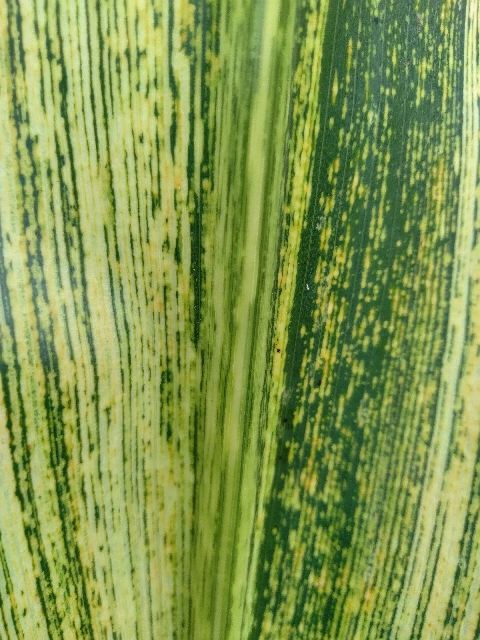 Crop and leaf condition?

maize, maize streak virus
